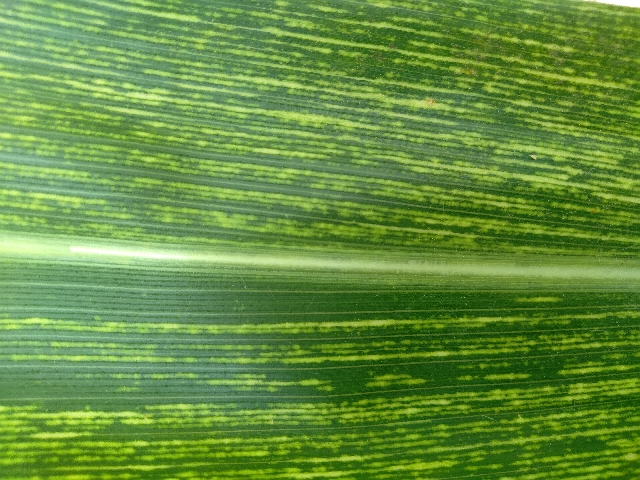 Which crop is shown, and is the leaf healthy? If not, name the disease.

maize, maize streak virus
